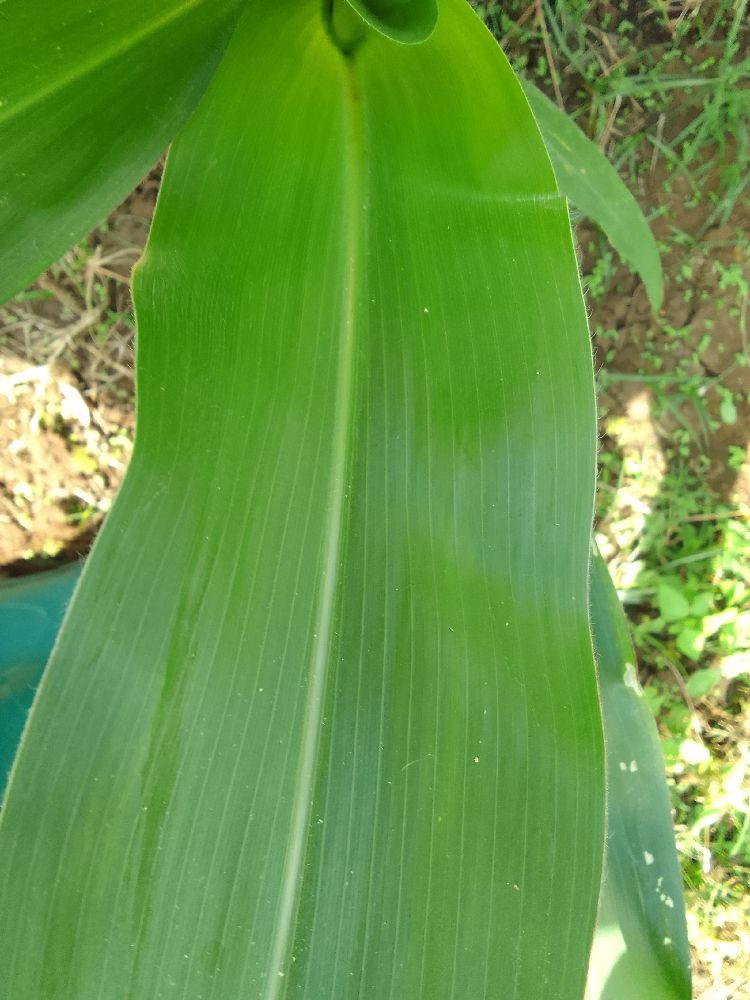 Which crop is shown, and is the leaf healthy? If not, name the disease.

maize, healthy
